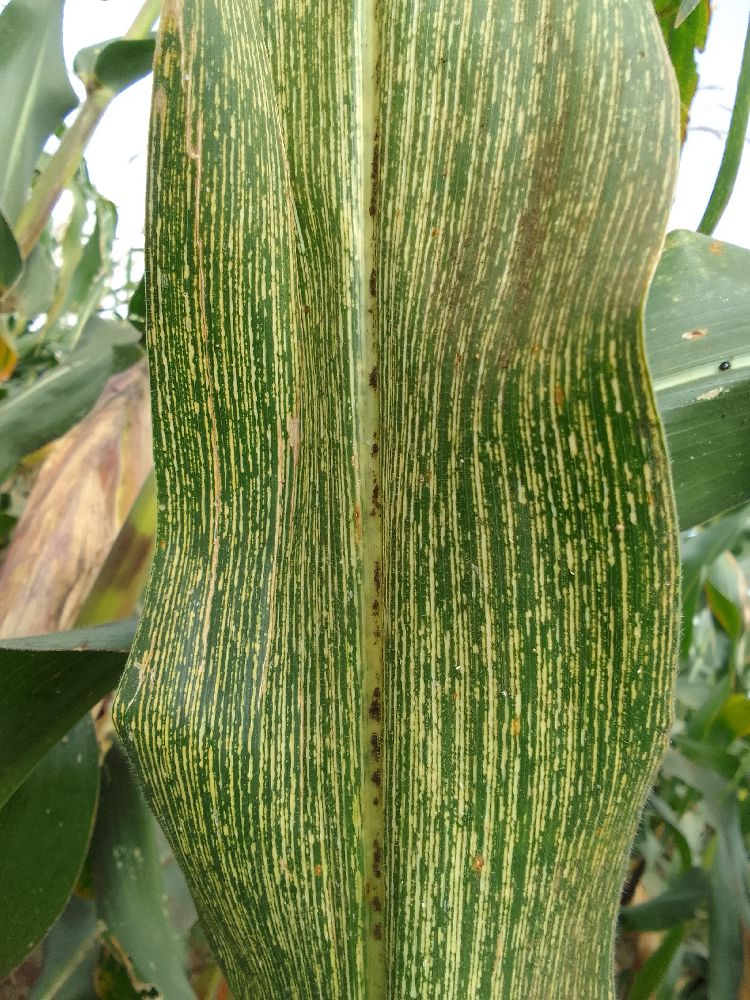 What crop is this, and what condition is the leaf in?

maize, maize streak virus
